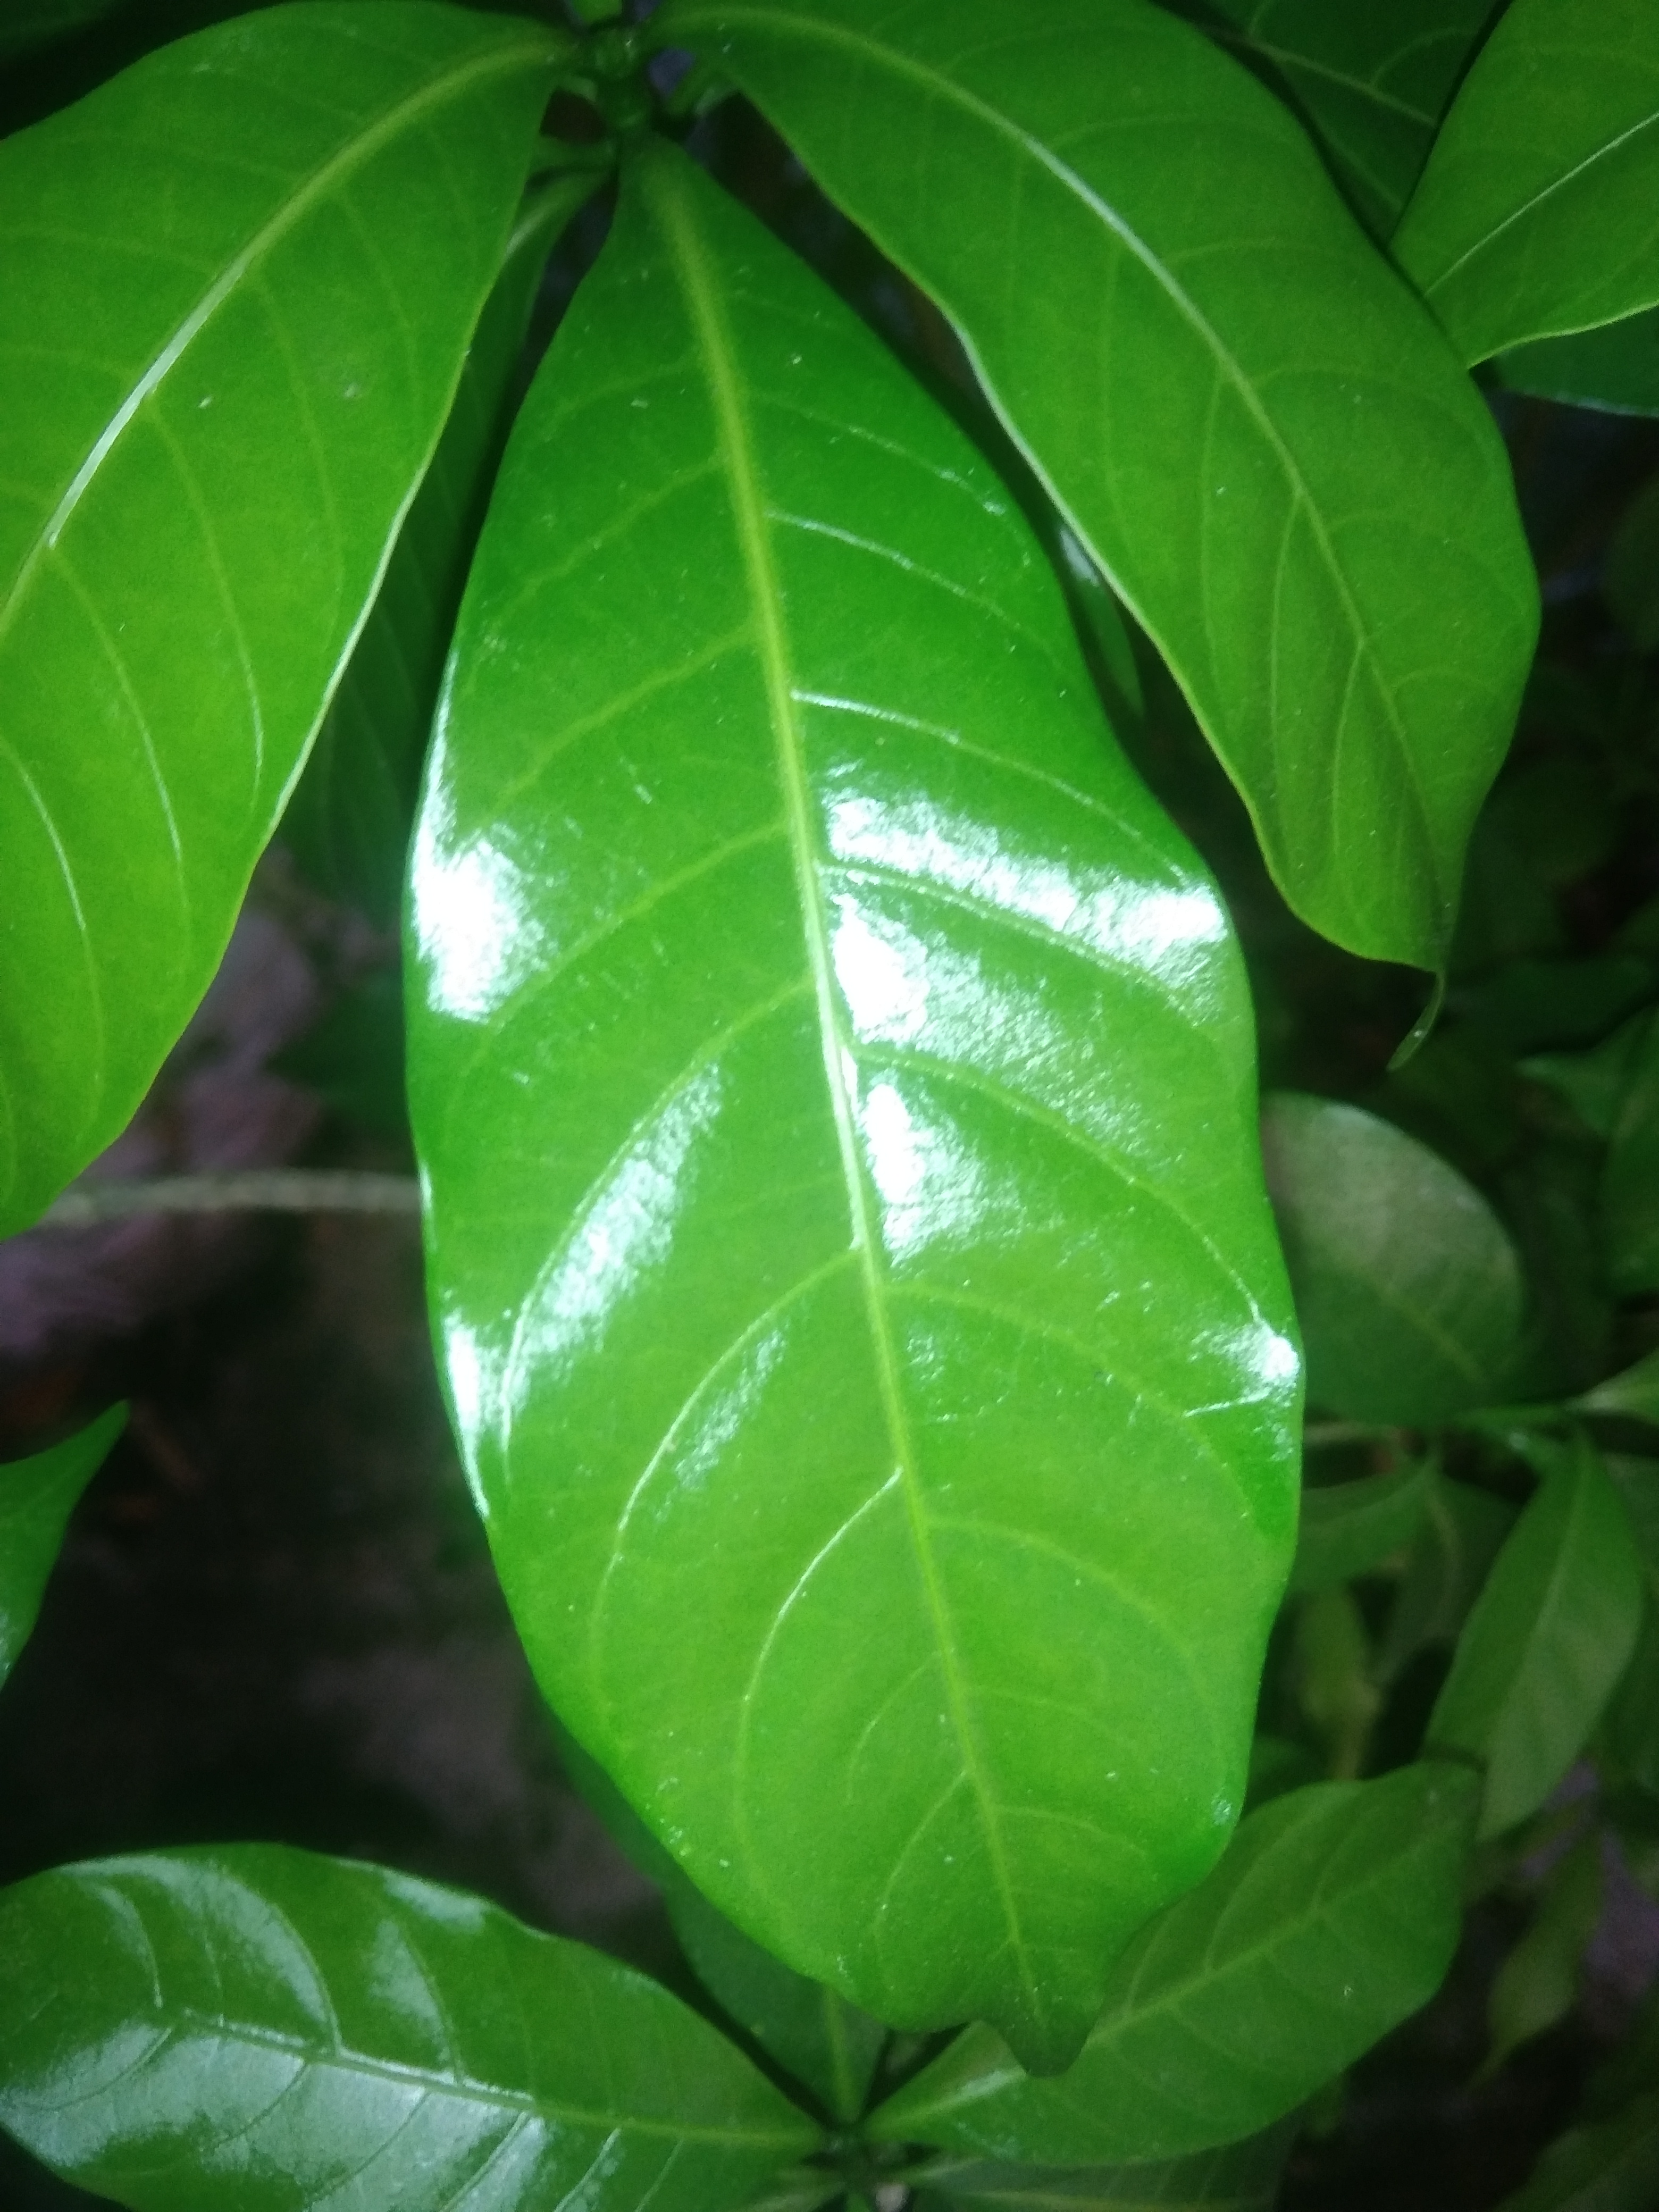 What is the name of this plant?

togor
